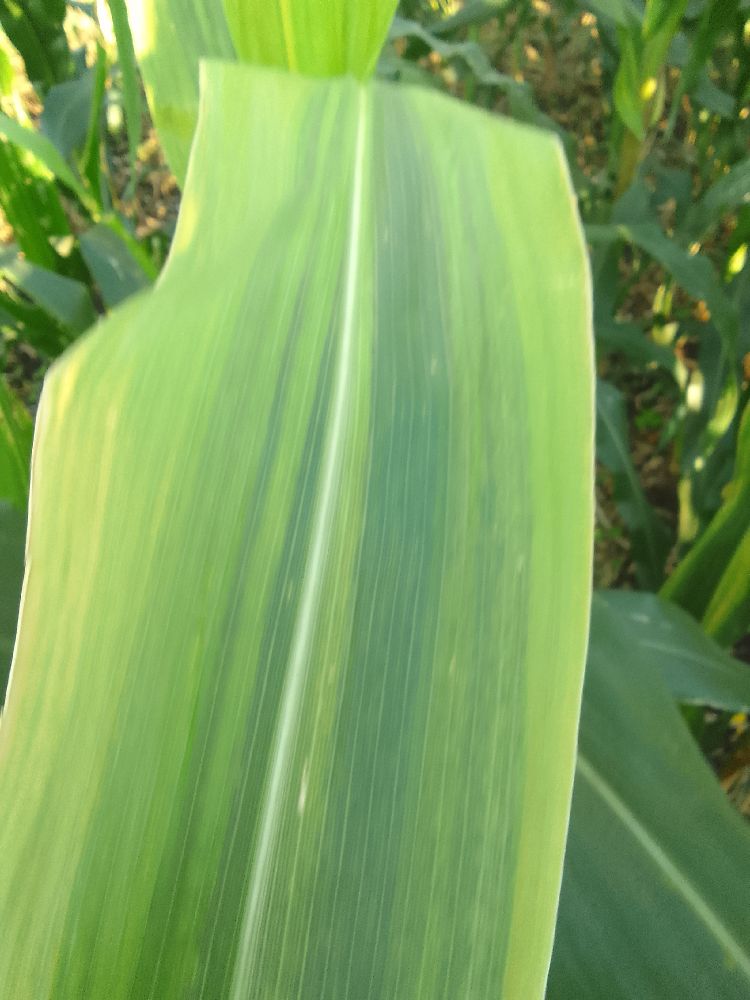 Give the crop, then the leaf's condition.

maize, maize lethal necrosis
